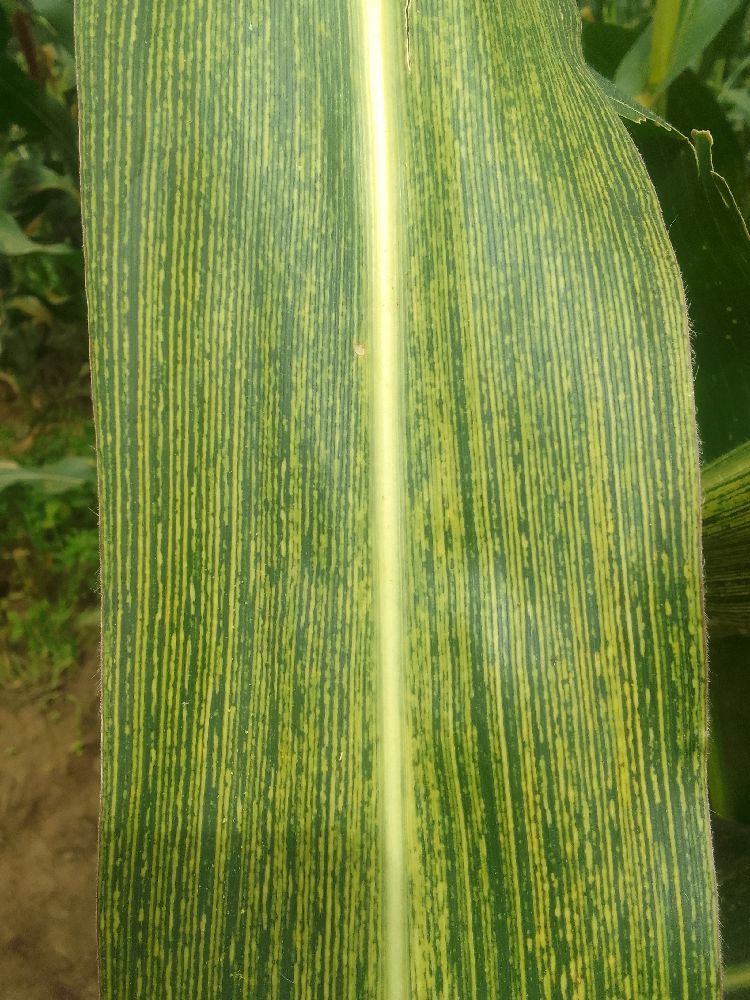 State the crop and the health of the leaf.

maize, maize streak virus
